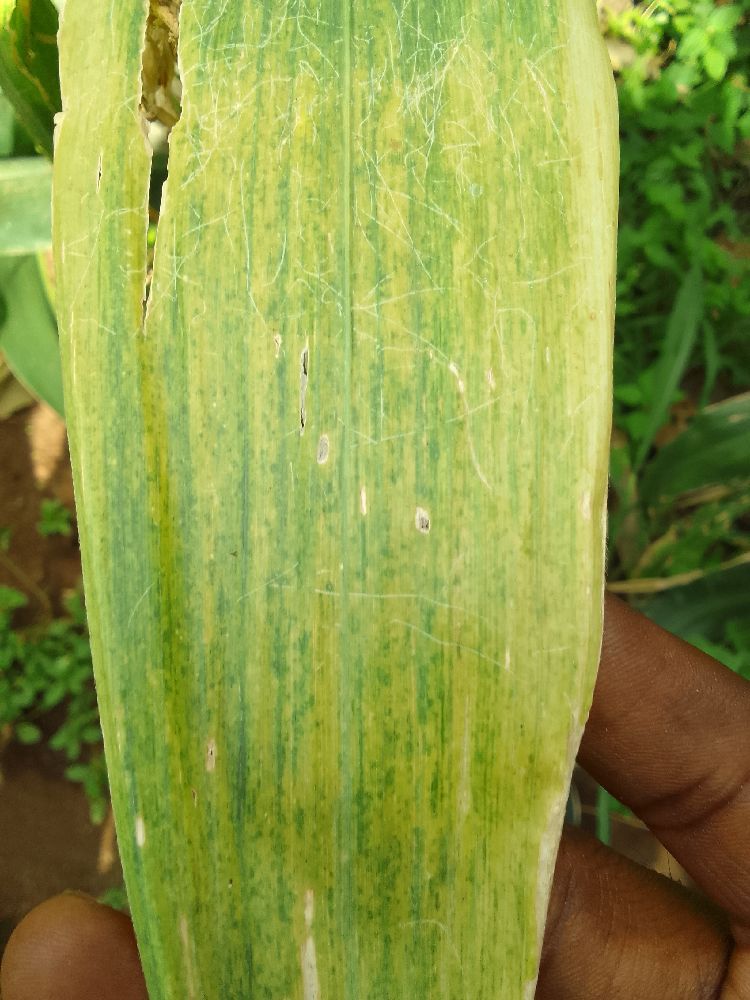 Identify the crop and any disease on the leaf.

maize, maize lethal necrosis
